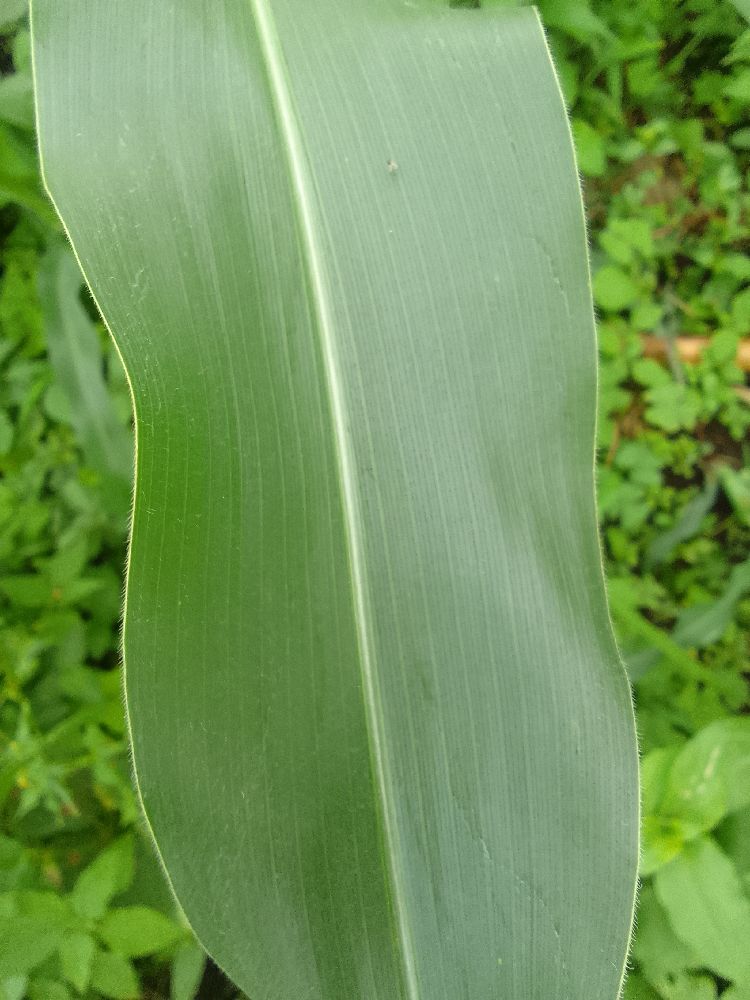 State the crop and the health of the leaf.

maize, healthy
